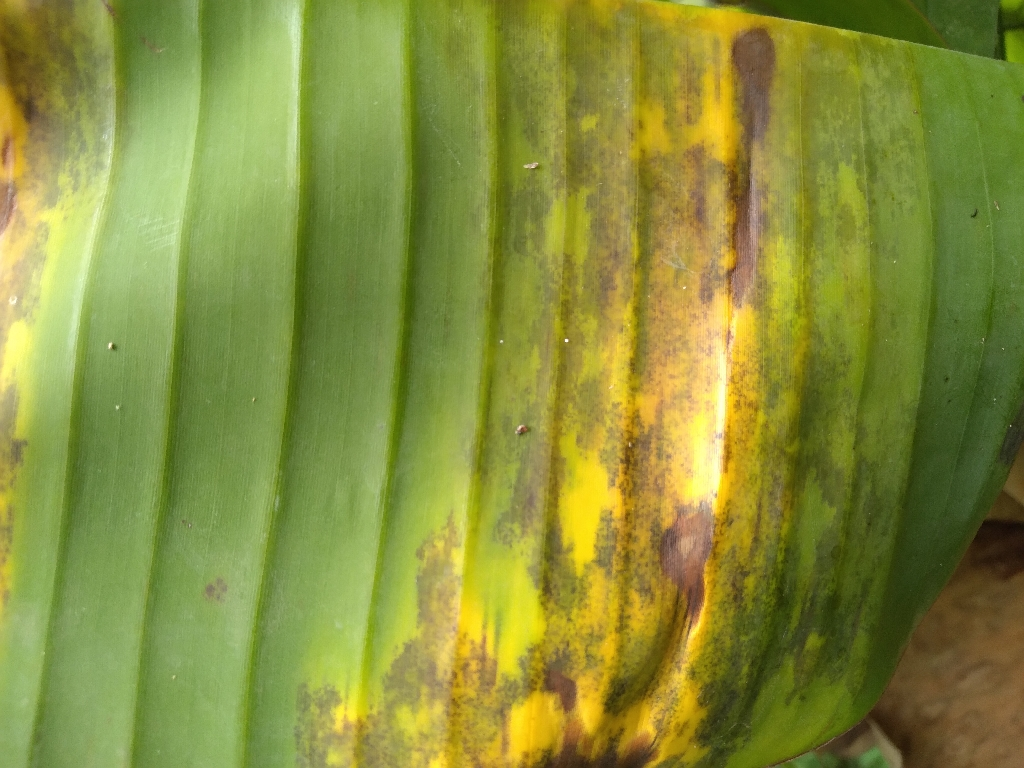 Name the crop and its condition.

banana, black sigatoka
